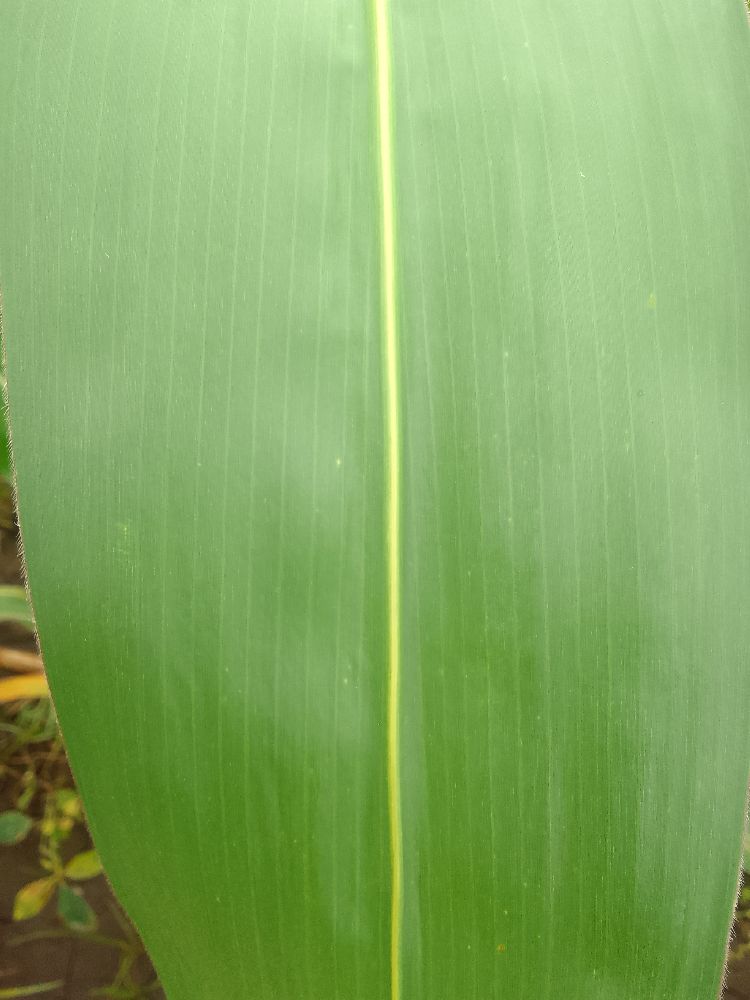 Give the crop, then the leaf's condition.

maize, healthy
